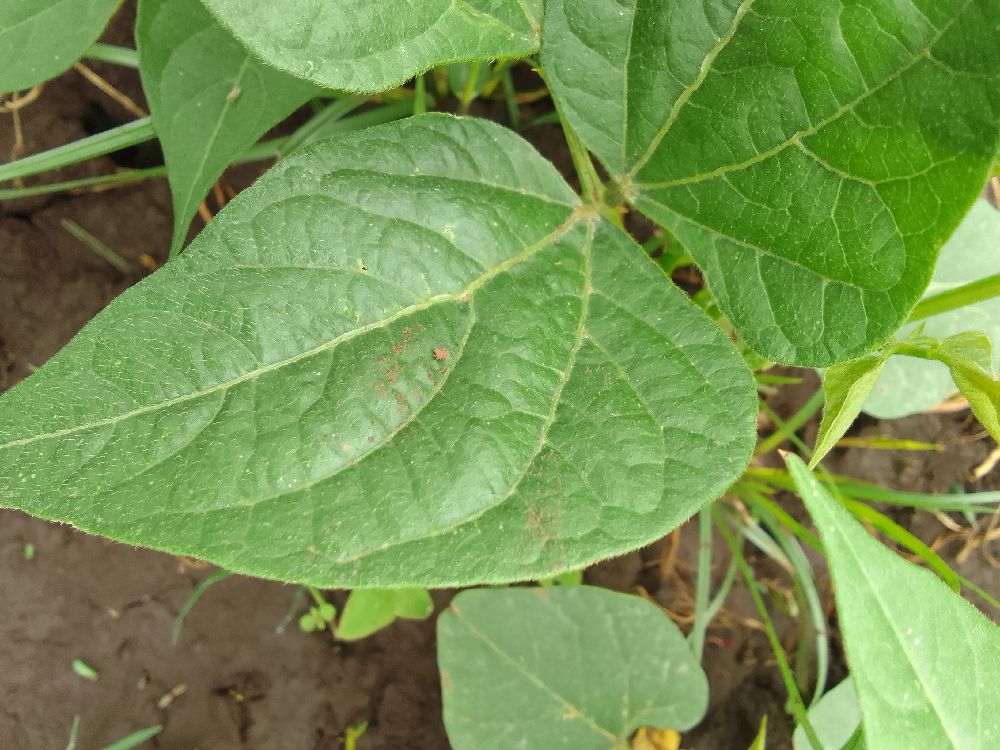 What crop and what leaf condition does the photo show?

common bean, healthy
